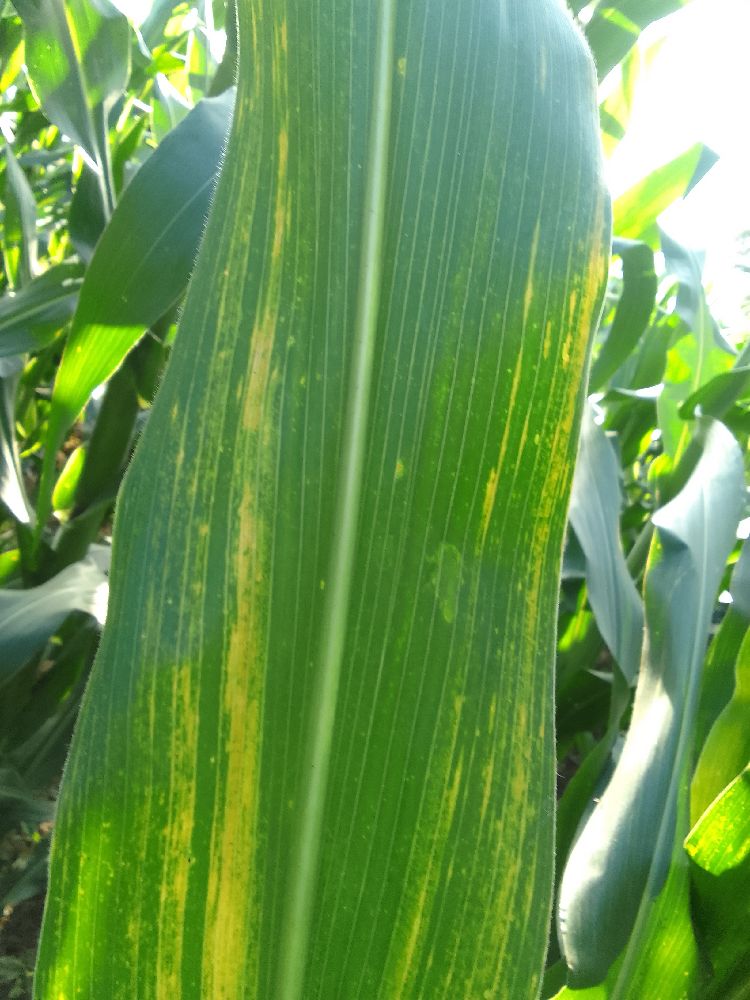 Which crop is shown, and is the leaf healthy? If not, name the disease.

maize, maize lethal necrosis
